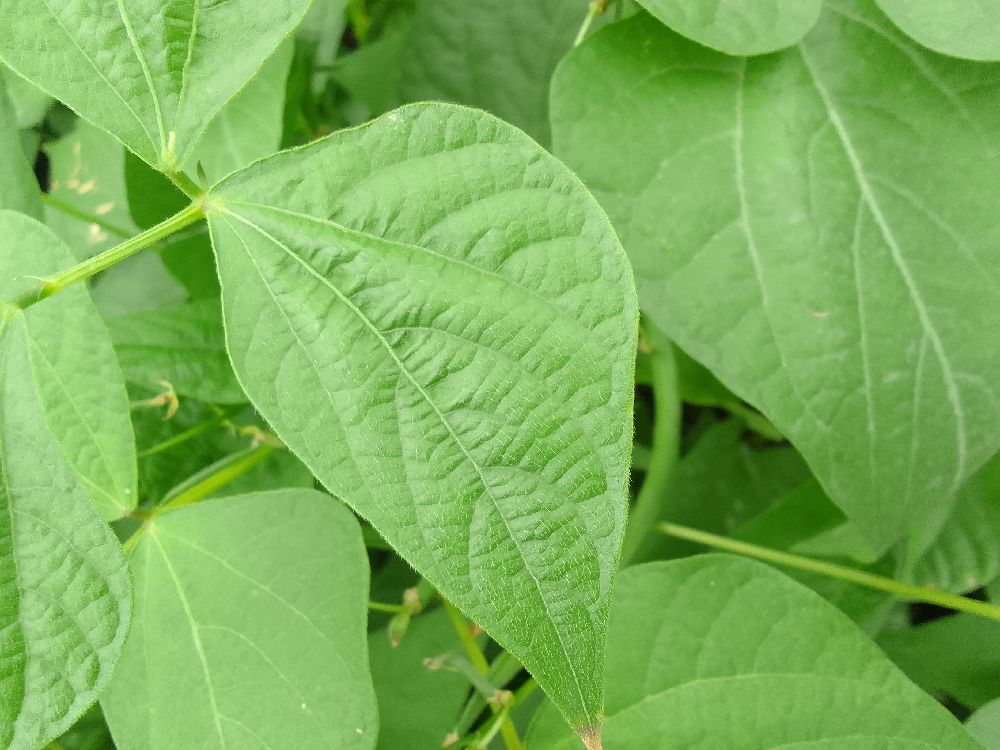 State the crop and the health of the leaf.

common bean, healthy
